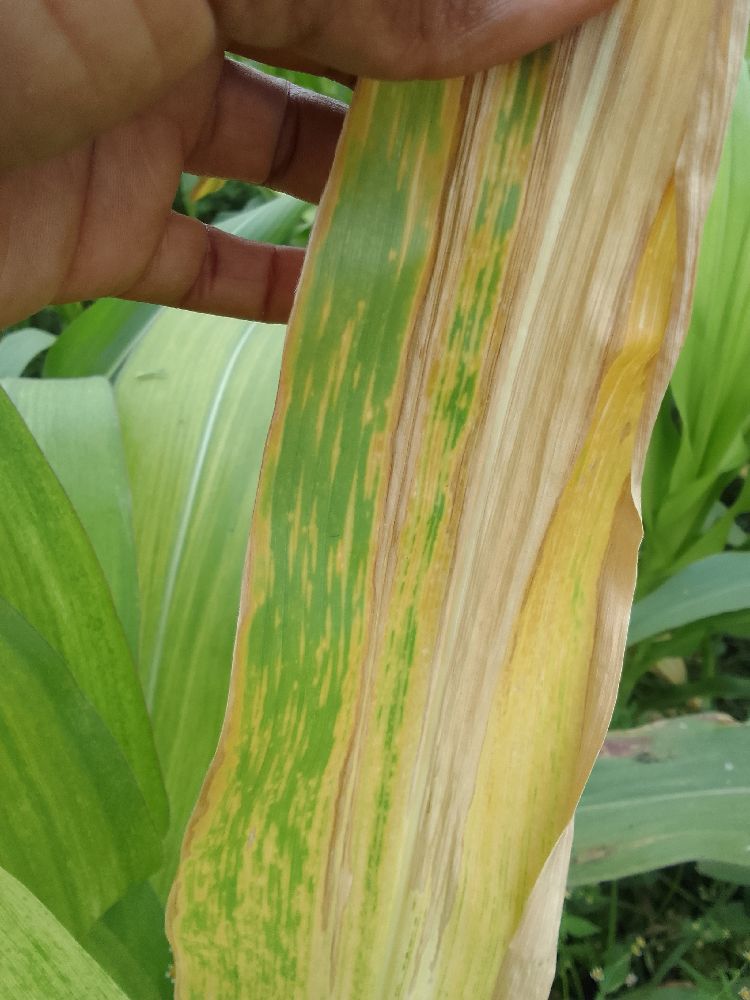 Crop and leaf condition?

maize, maize lethal necrosis
